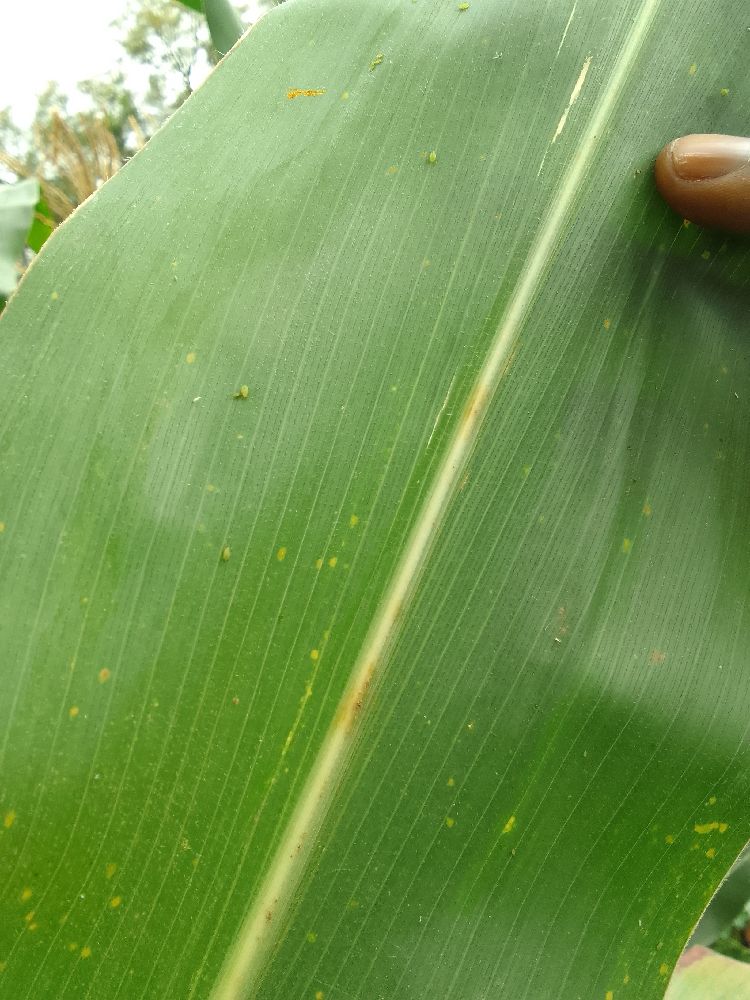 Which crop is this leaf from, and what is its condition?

maize, healthy
